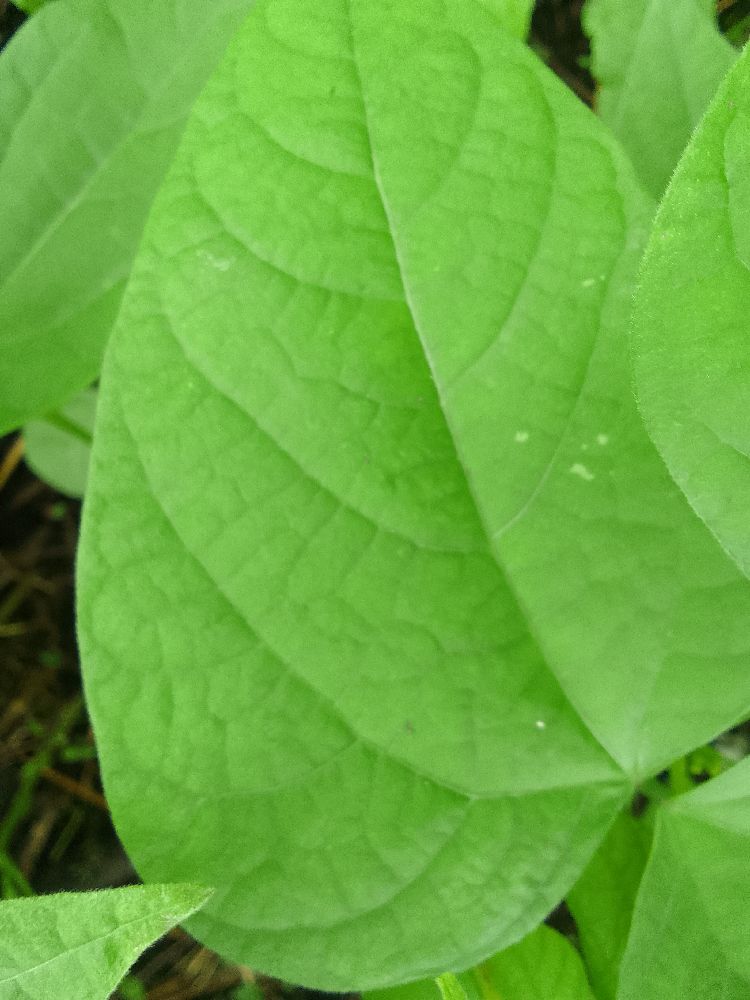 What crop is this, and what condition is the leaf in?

common bean, healthy
